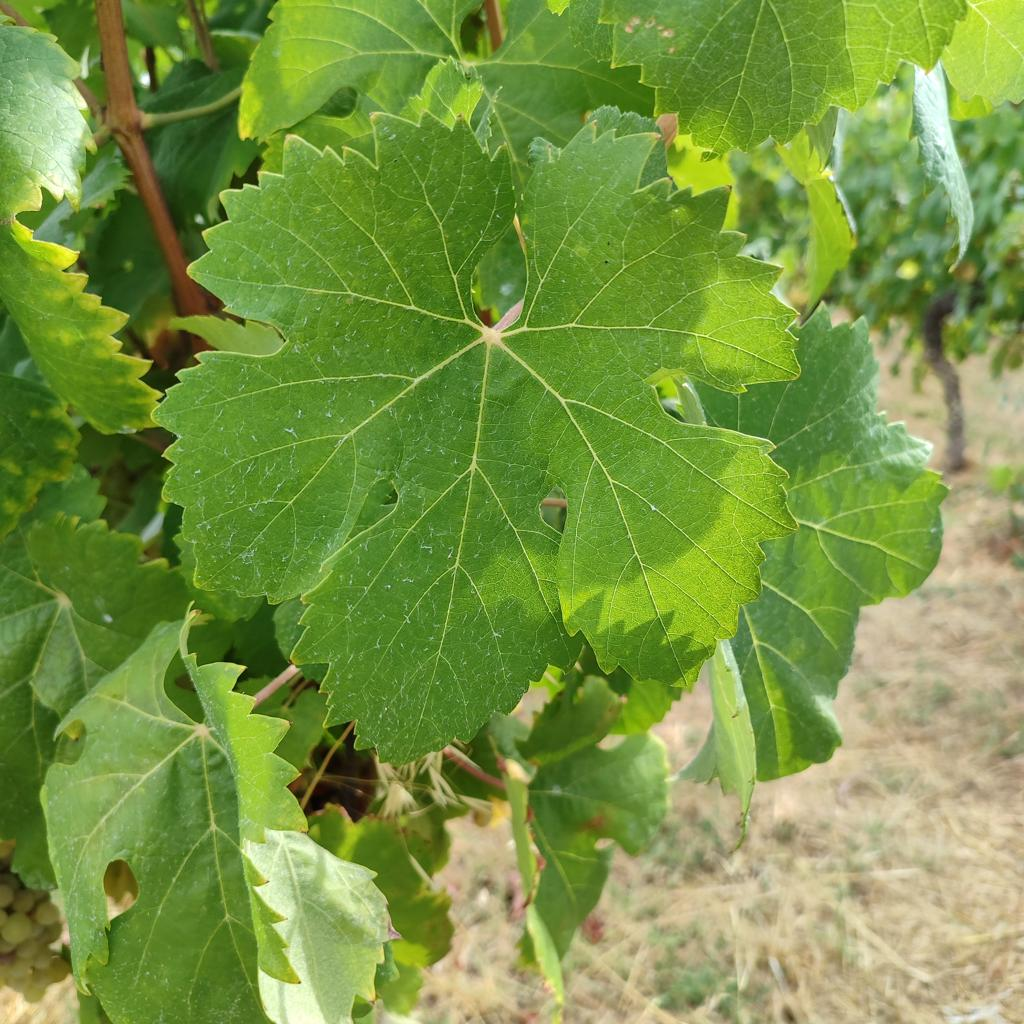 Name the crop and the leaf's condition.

grapevine, healthy
